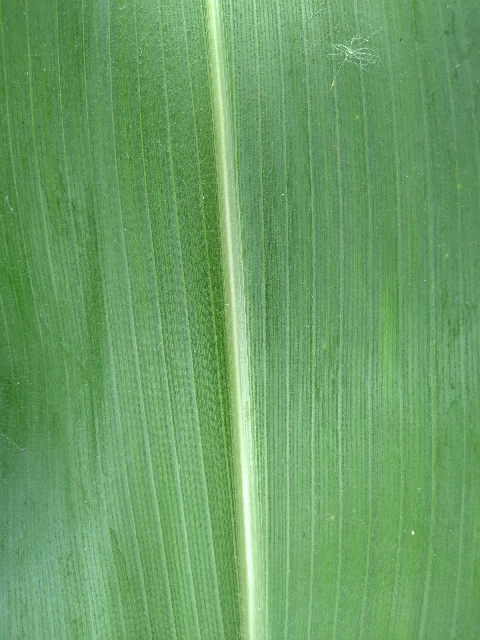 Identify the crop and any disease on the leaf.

maize, healthy
